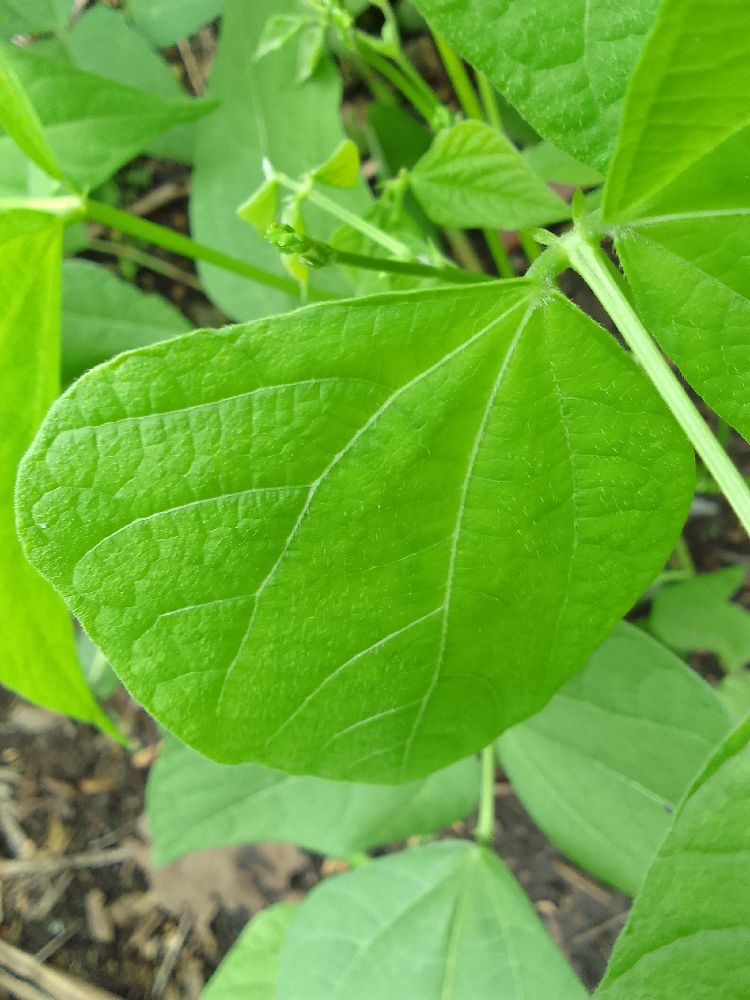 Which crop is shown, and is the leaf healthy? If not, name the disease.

common bean, healthy
